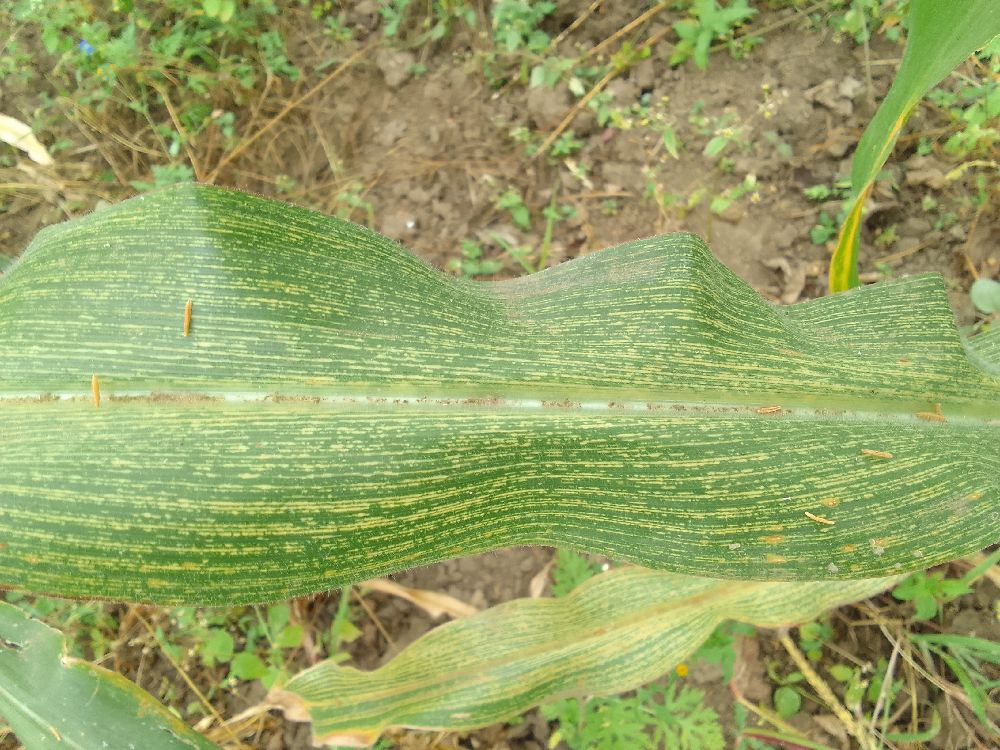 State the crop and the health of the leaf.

maize, maize streak virus
